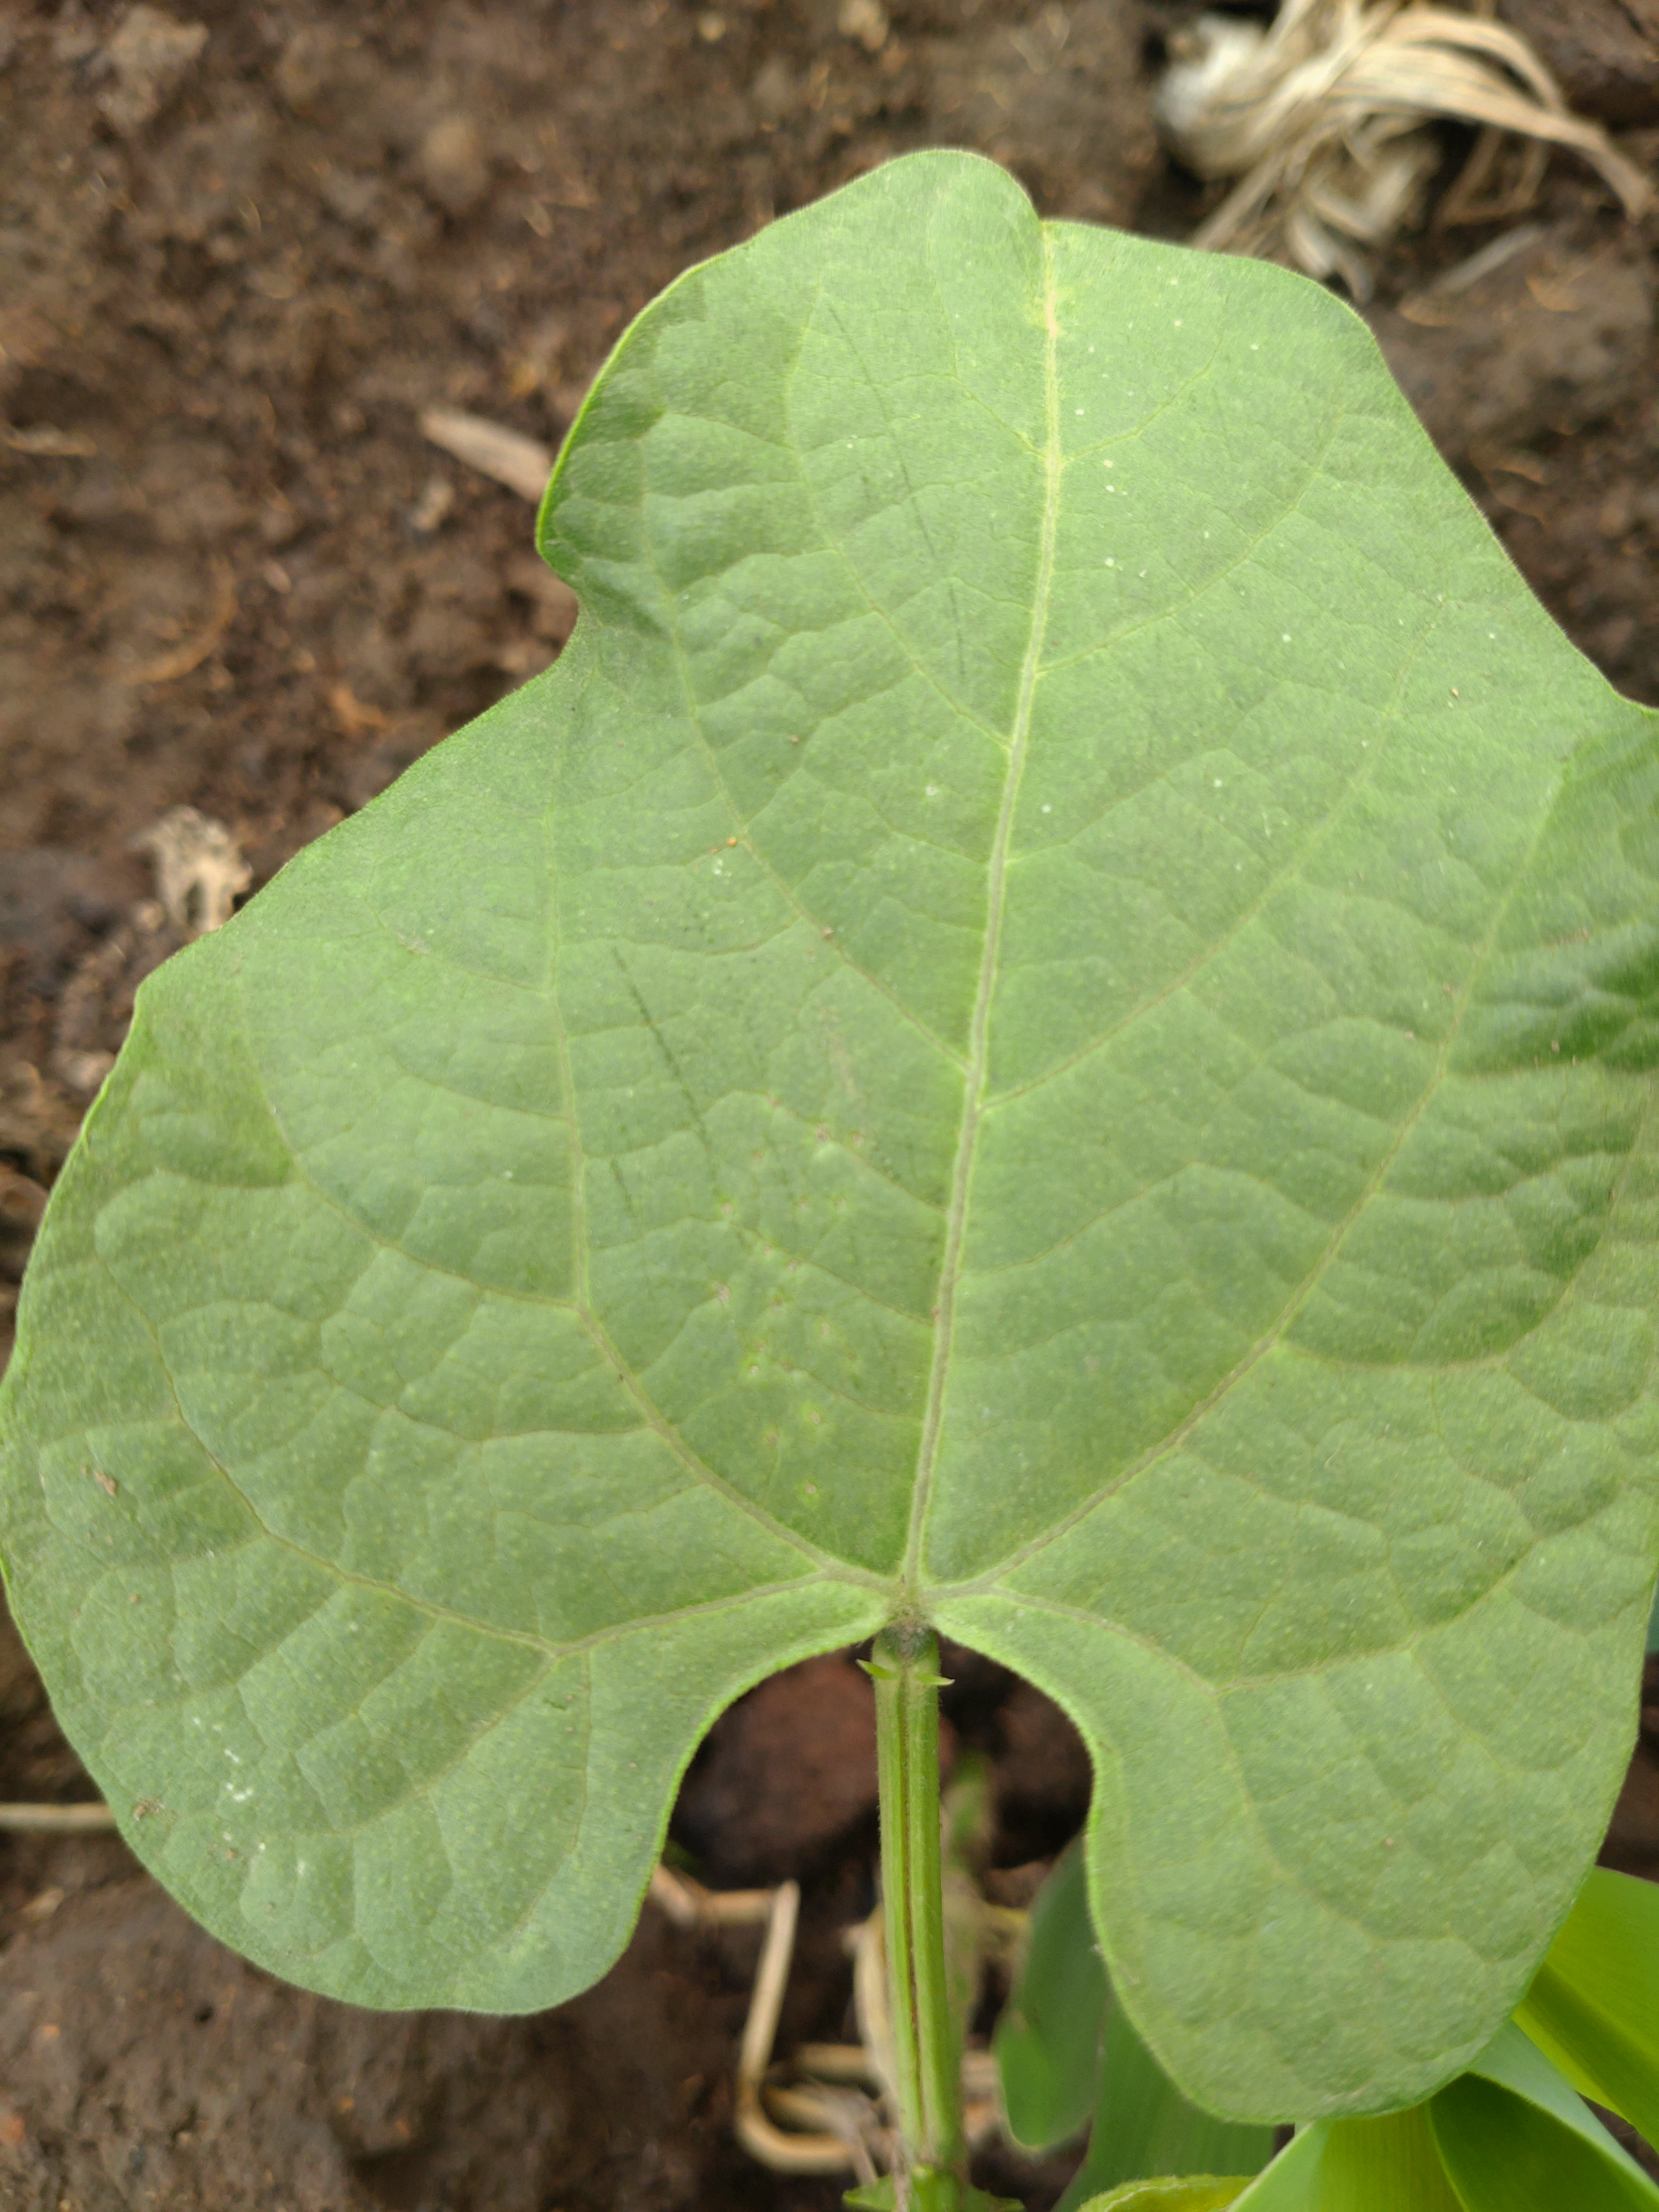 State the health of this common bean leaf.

healthy
